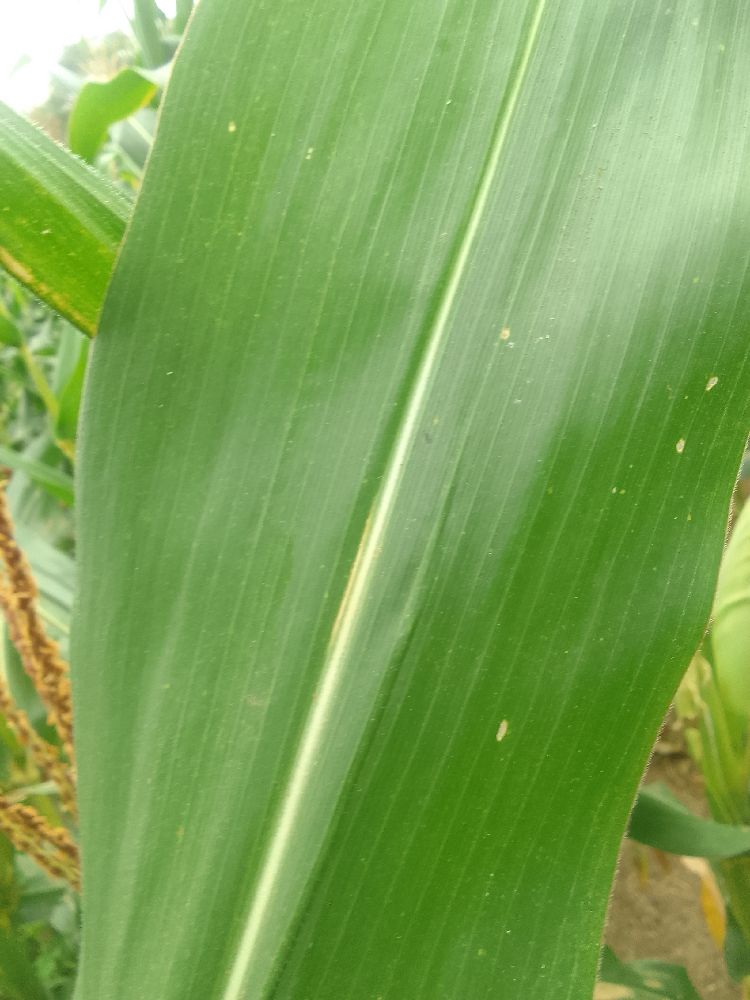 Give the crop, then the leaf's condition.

maize, healthy
